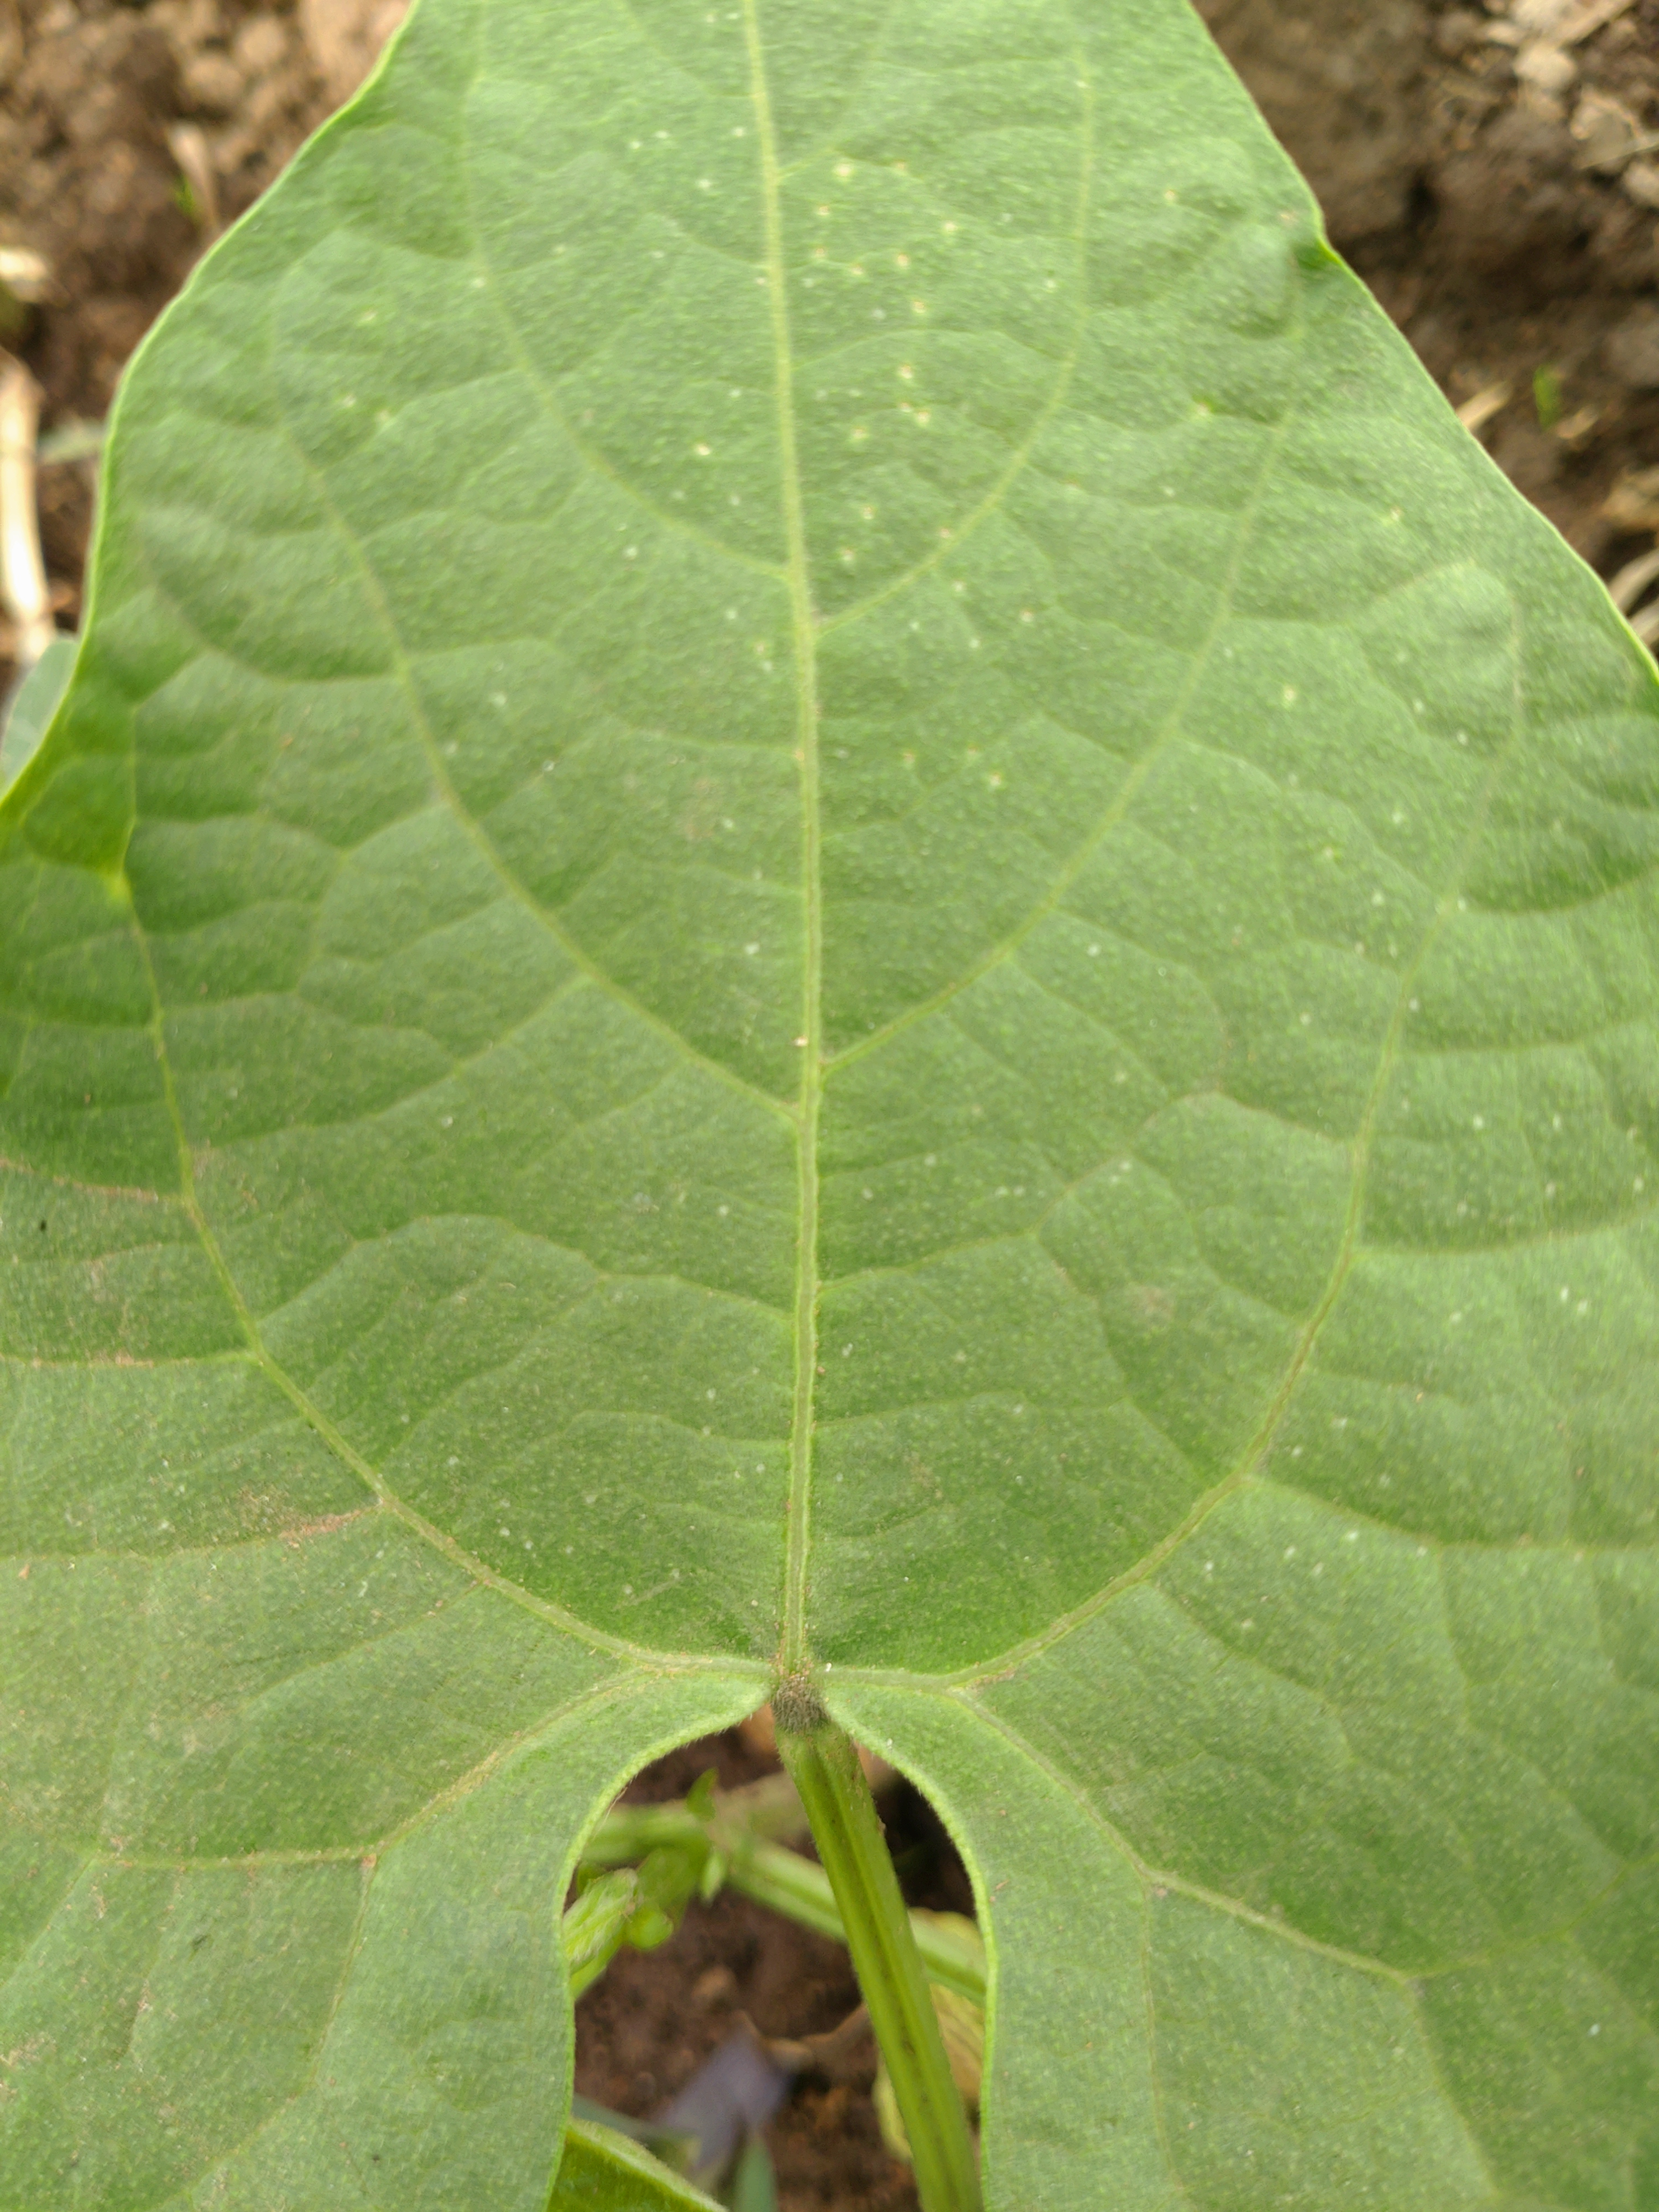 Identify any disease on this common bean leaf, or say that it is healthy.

healthy
